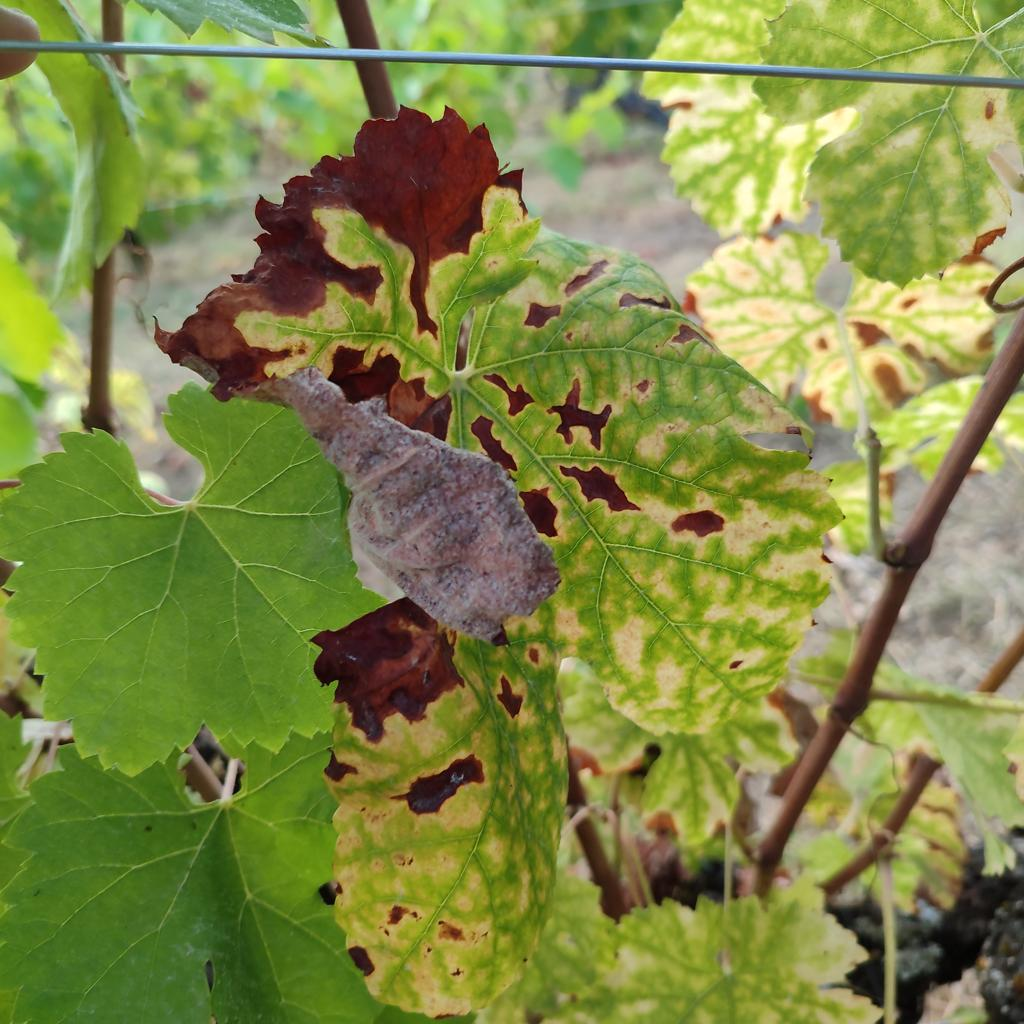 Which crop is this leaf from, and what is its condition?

grapevine, esca complex
